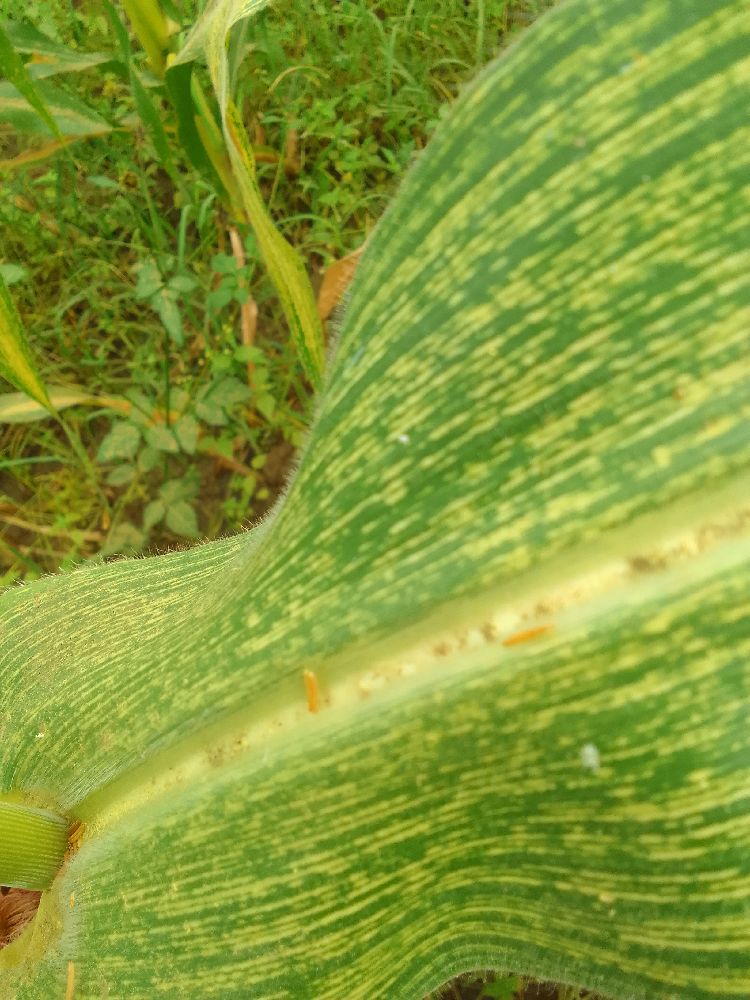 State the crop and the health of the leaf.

maize, maize streak virus
